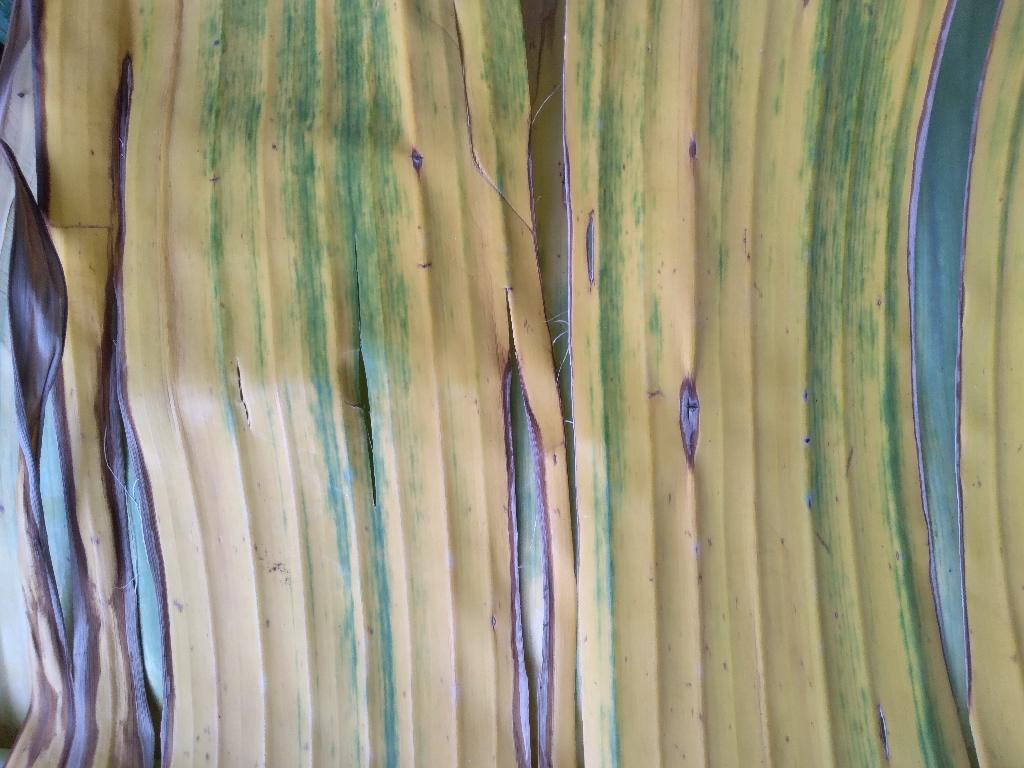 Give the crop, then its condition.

banana, fusarium wilt race 1
